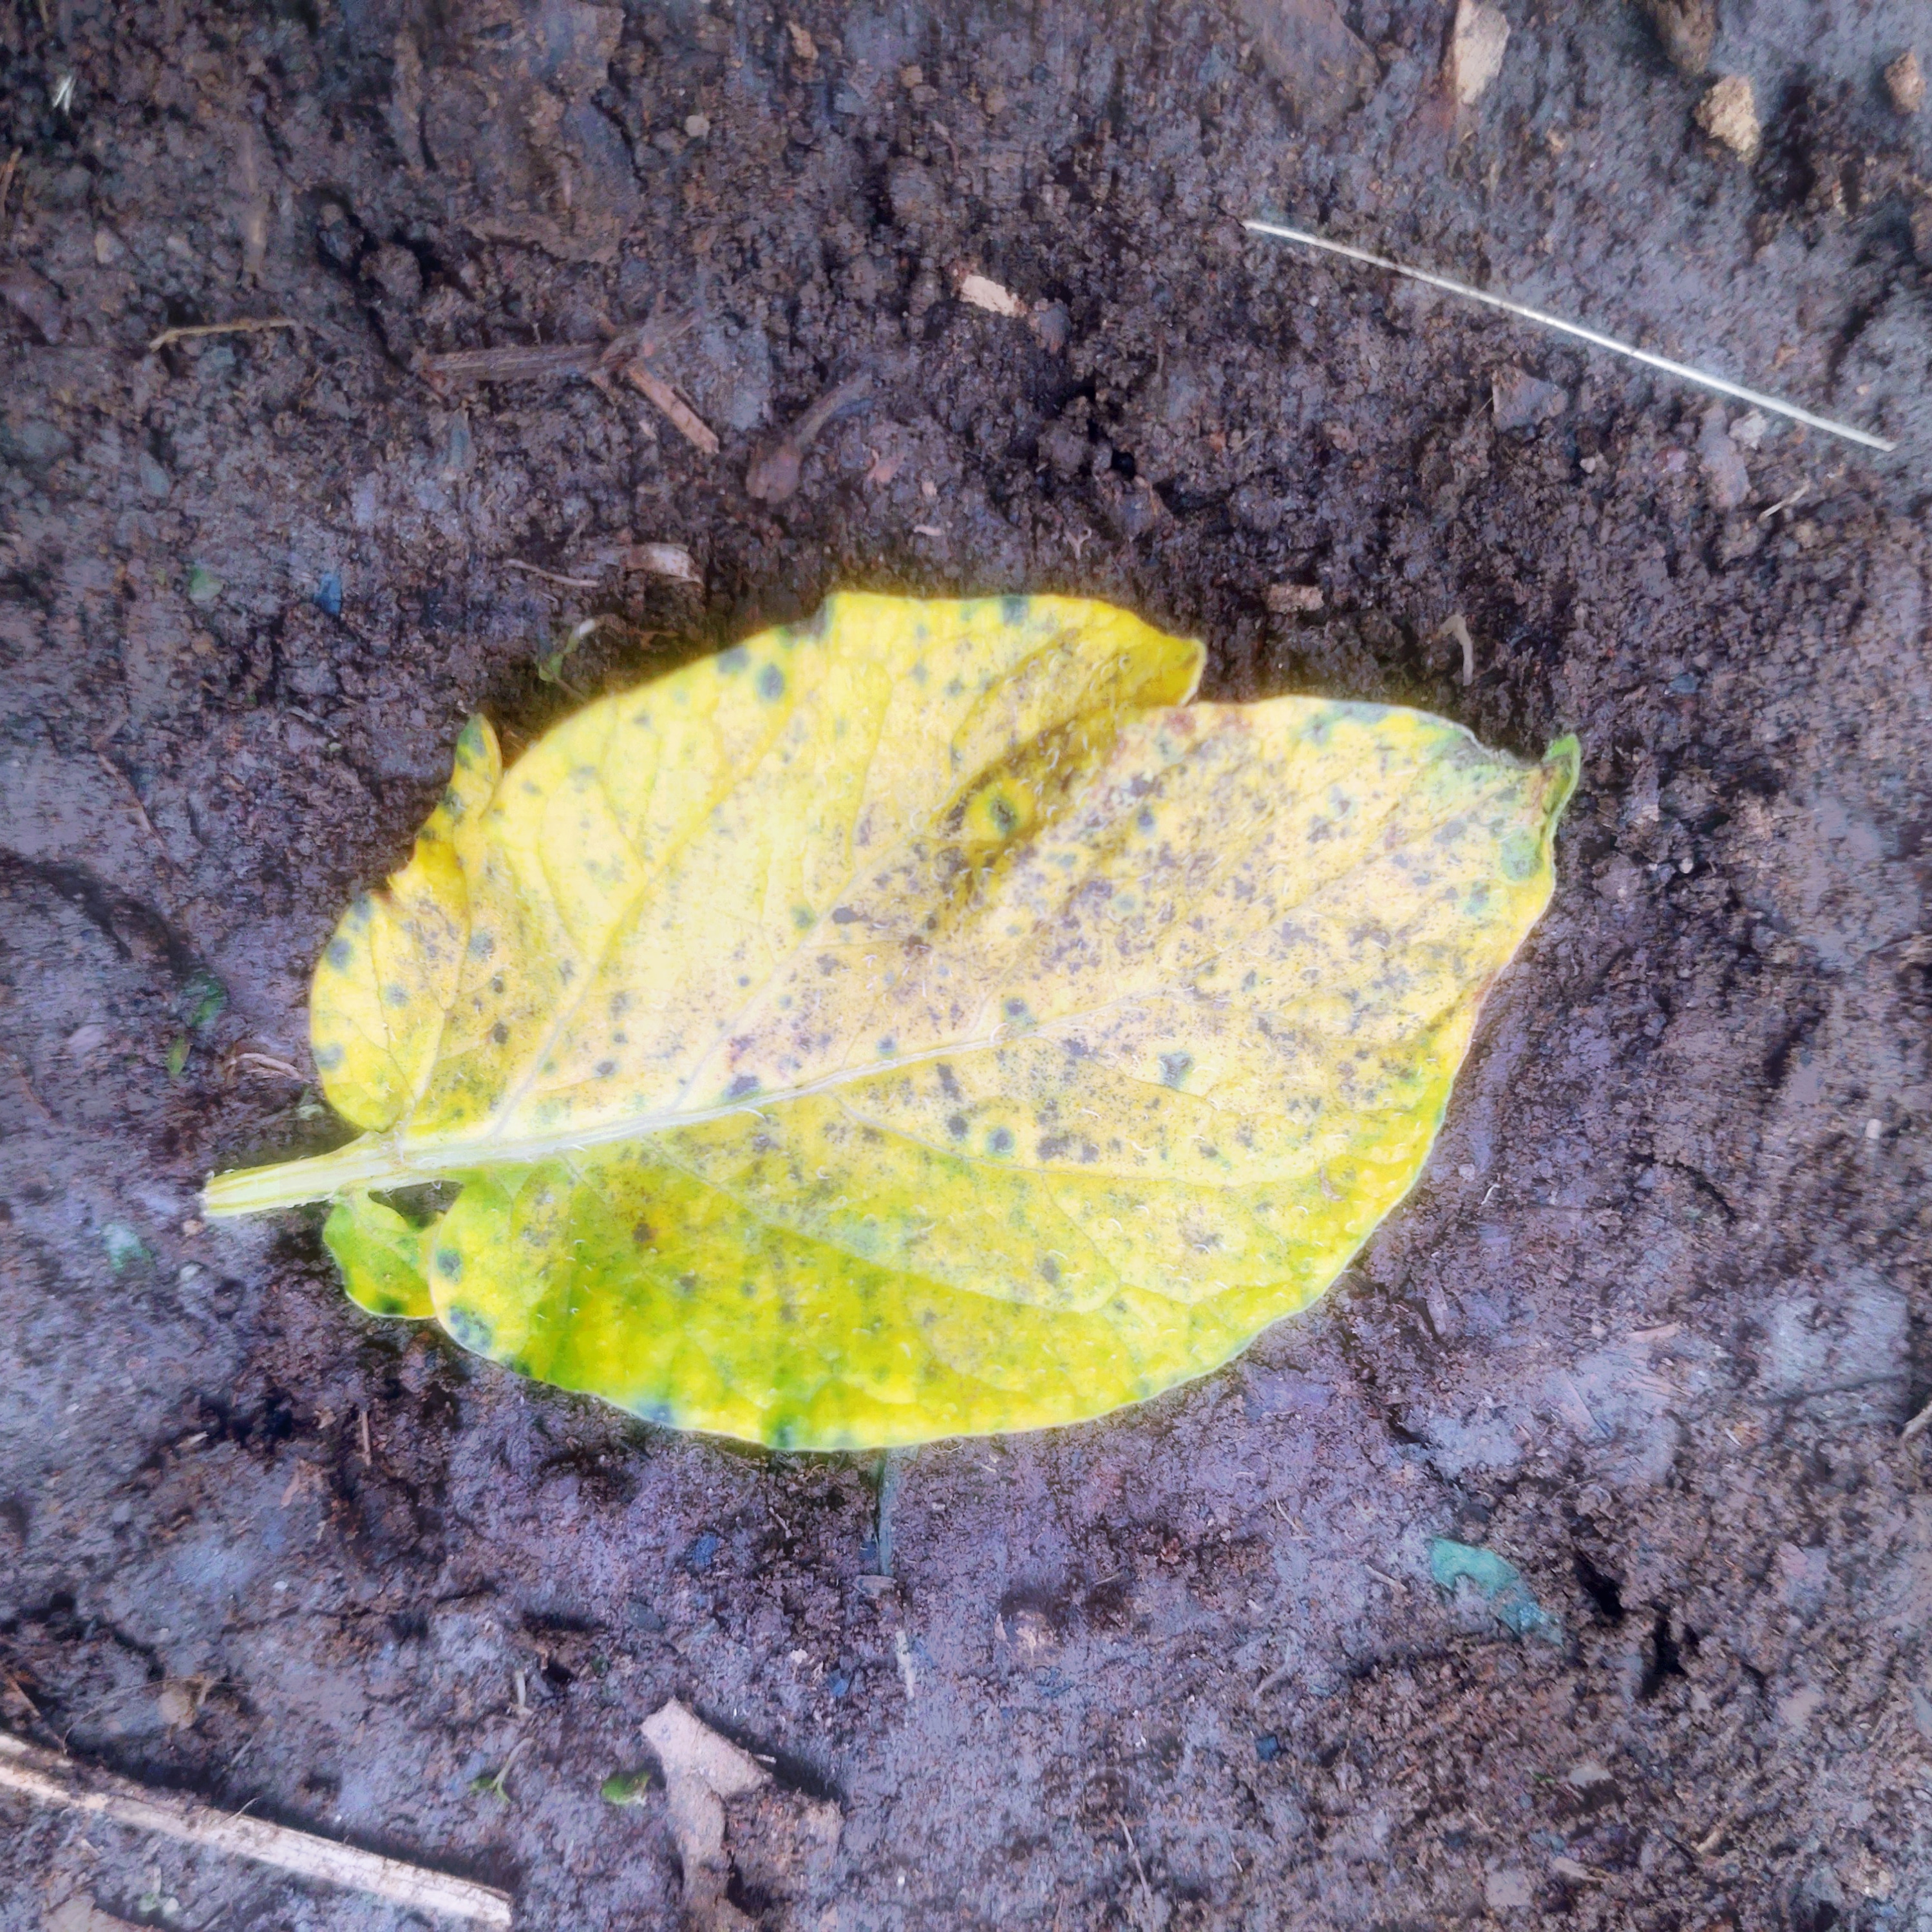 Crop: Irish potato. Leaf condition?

late blight
